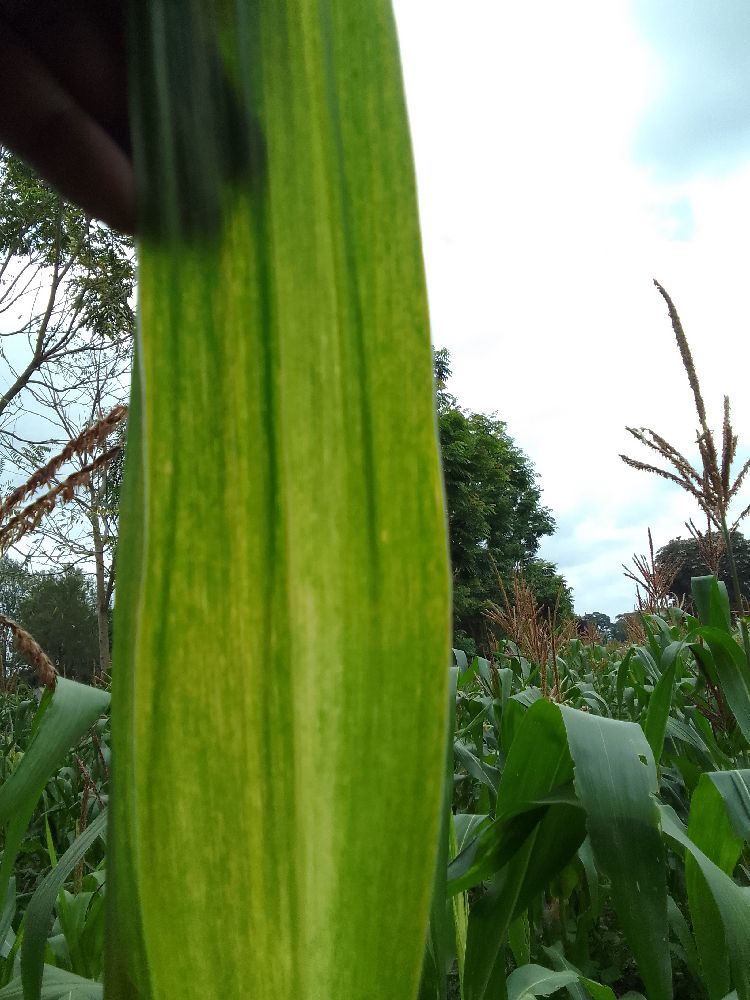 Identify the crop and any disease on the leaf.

maize, maize lethal necrosis
